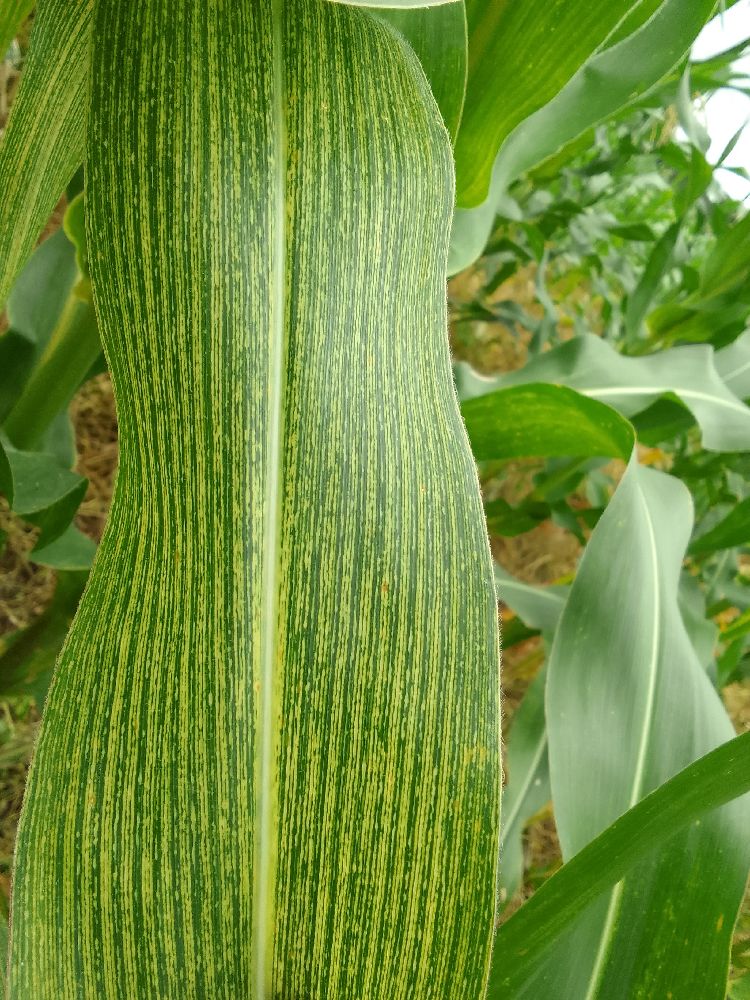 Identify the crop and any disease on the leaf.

maize, maize streak virus
